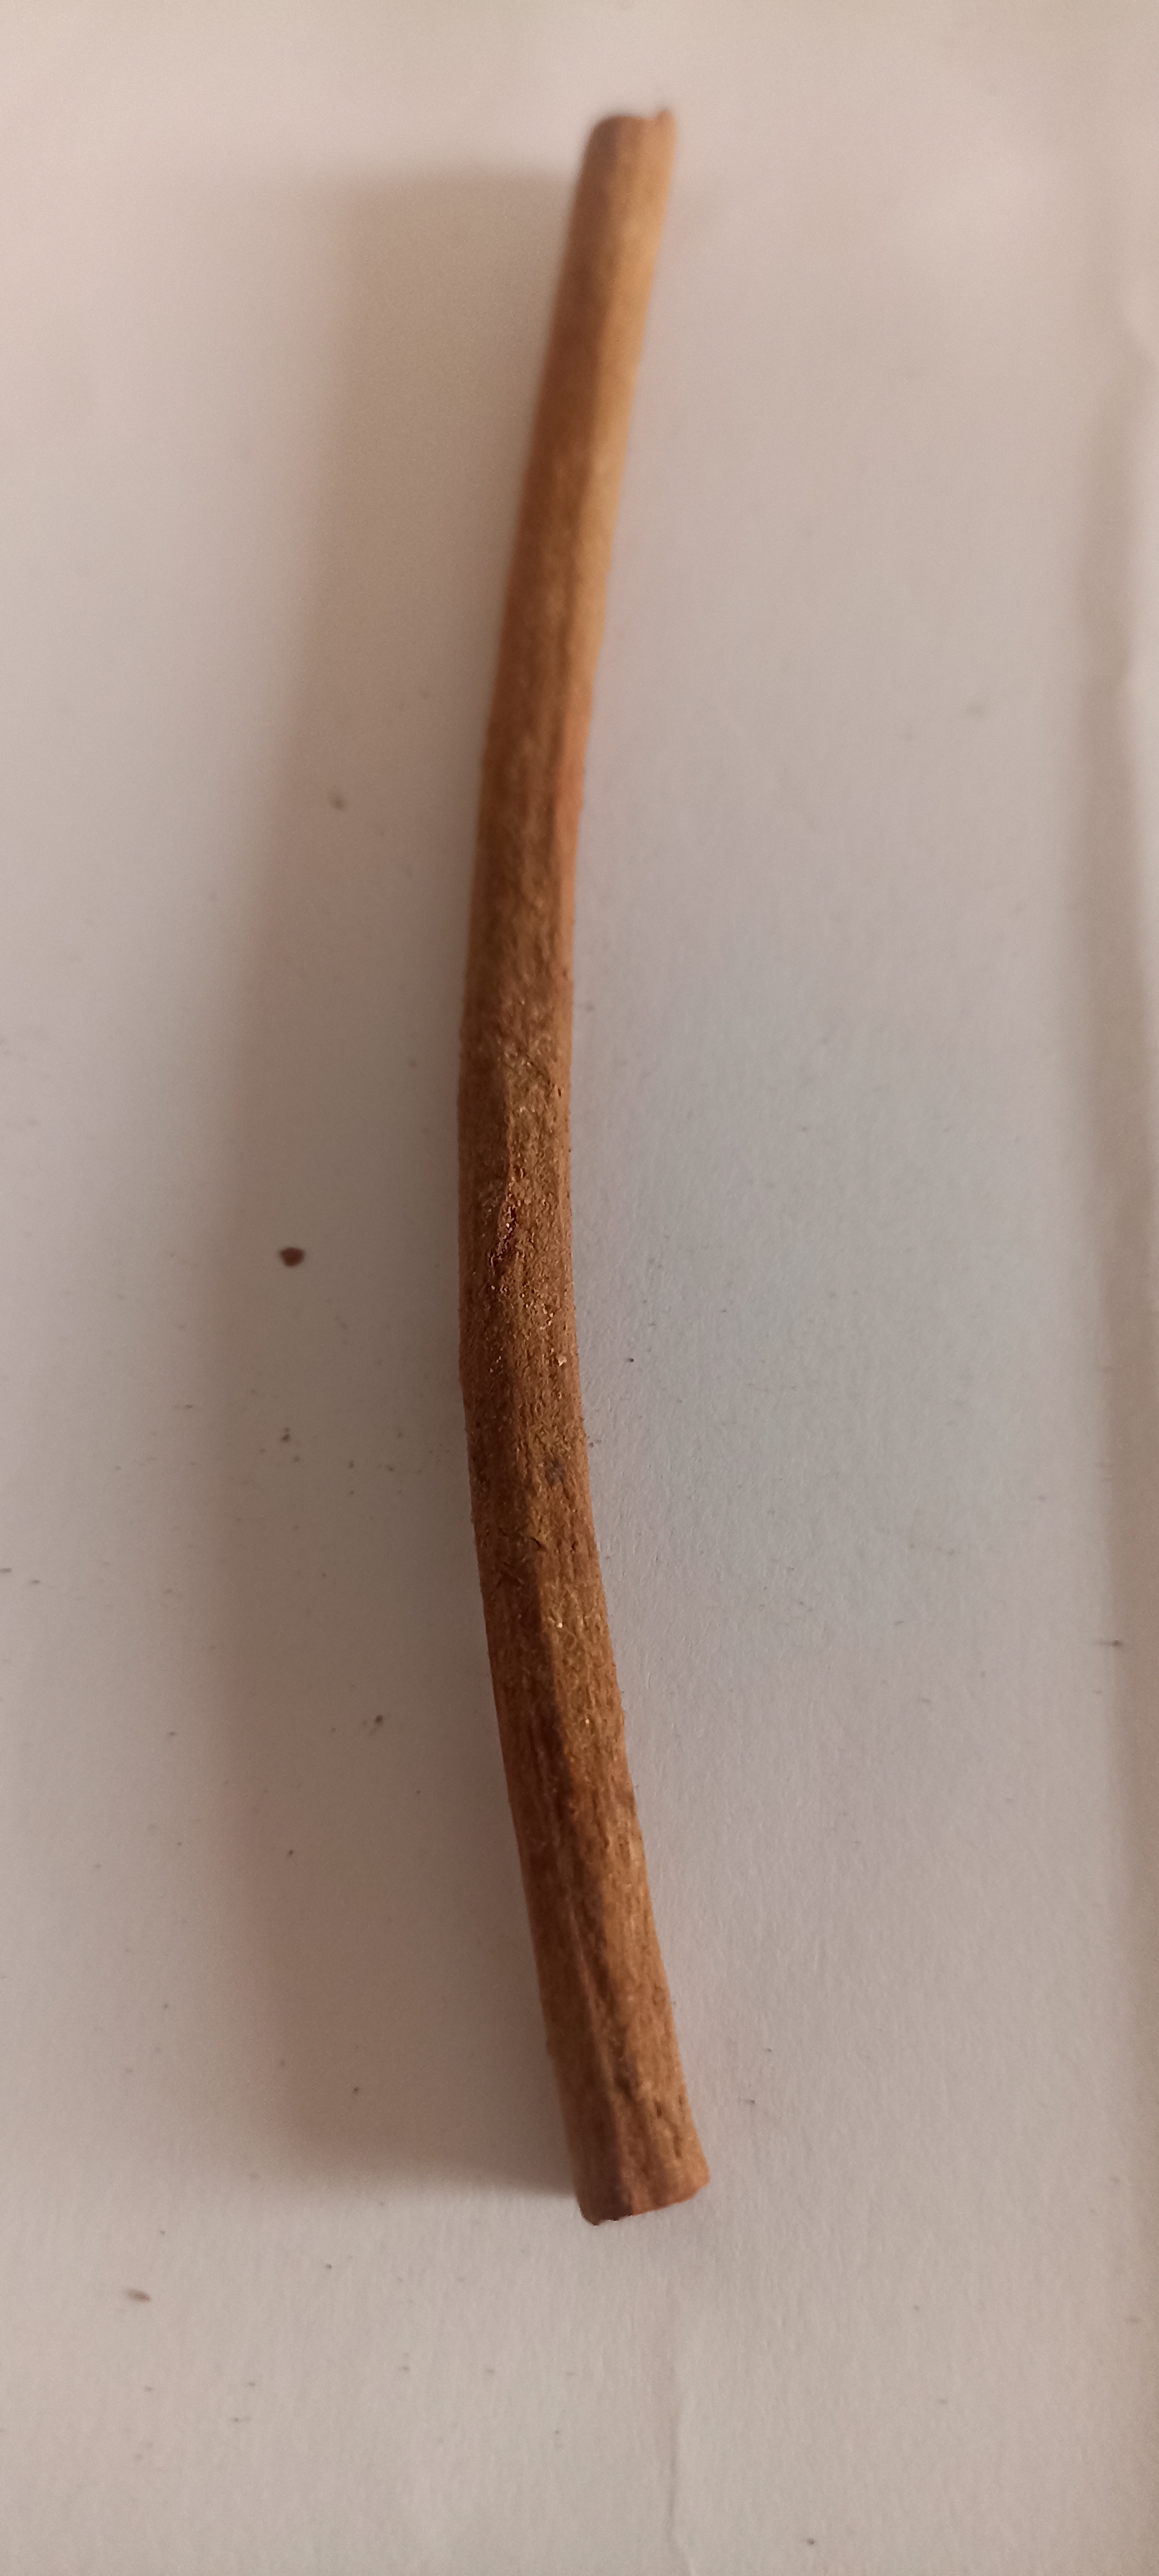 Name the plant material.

manjistha
